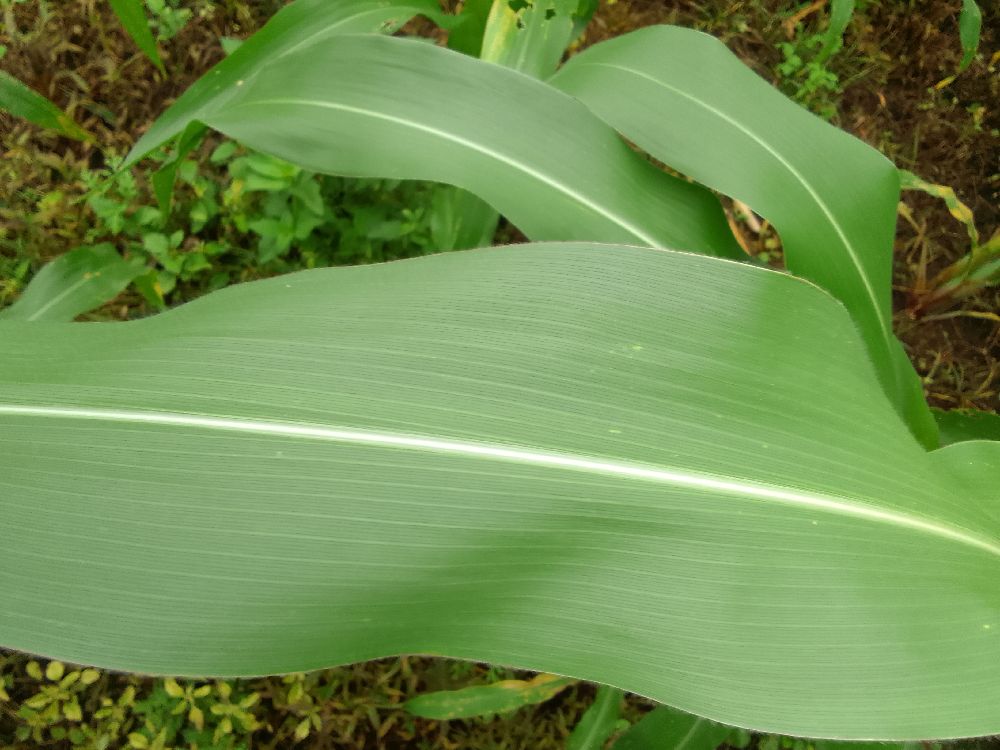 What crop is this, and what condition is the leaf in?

maize, healthy
